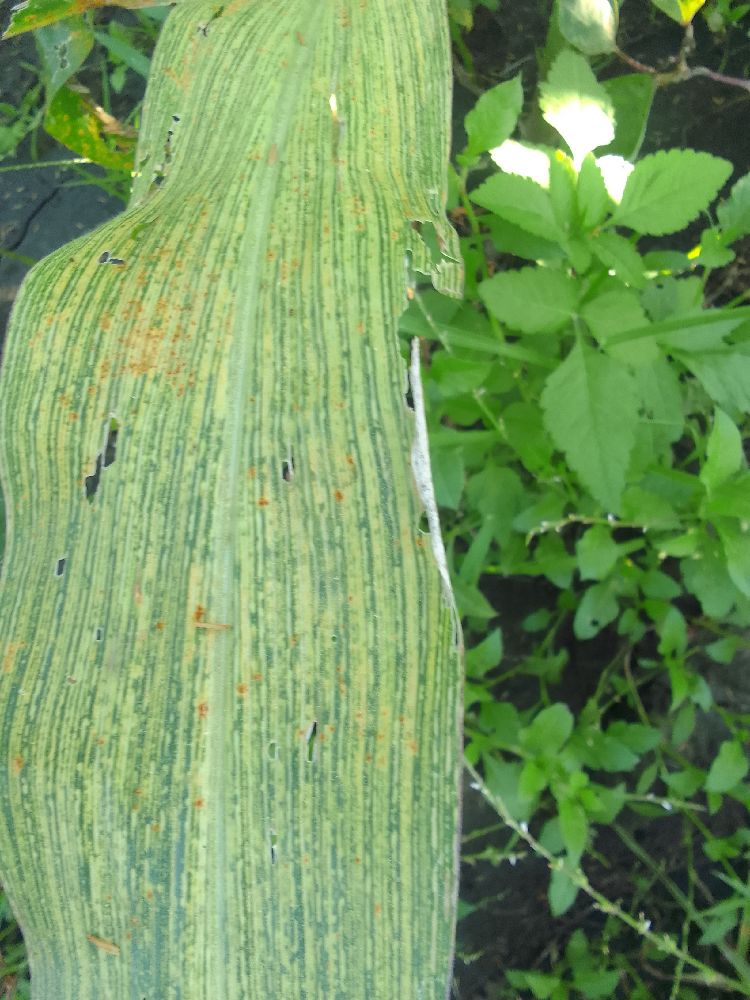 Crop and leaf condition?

maize, maize streak virus
